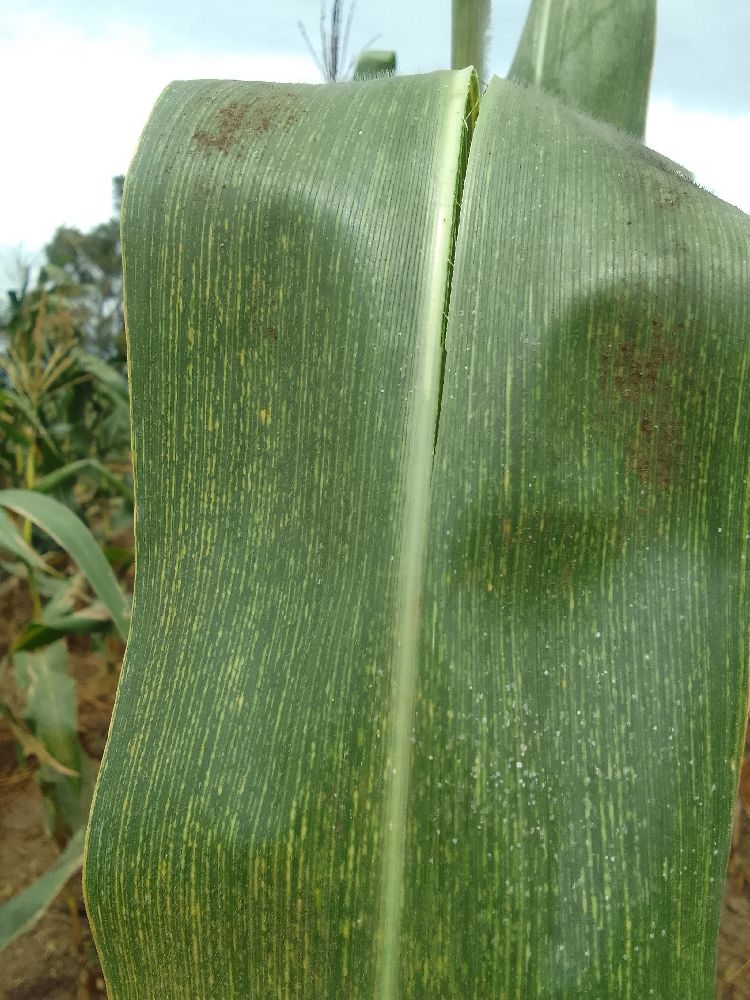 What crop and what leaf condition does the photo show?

maize, maize streak virus
